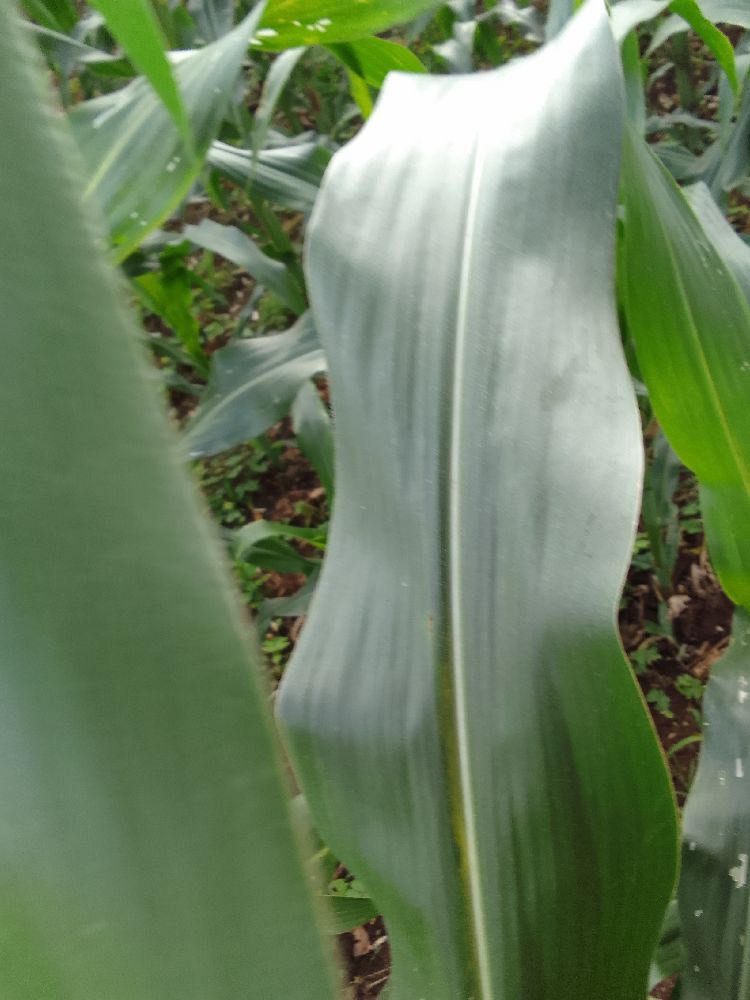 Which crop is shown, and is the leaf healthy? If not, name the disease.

maize, healthy
